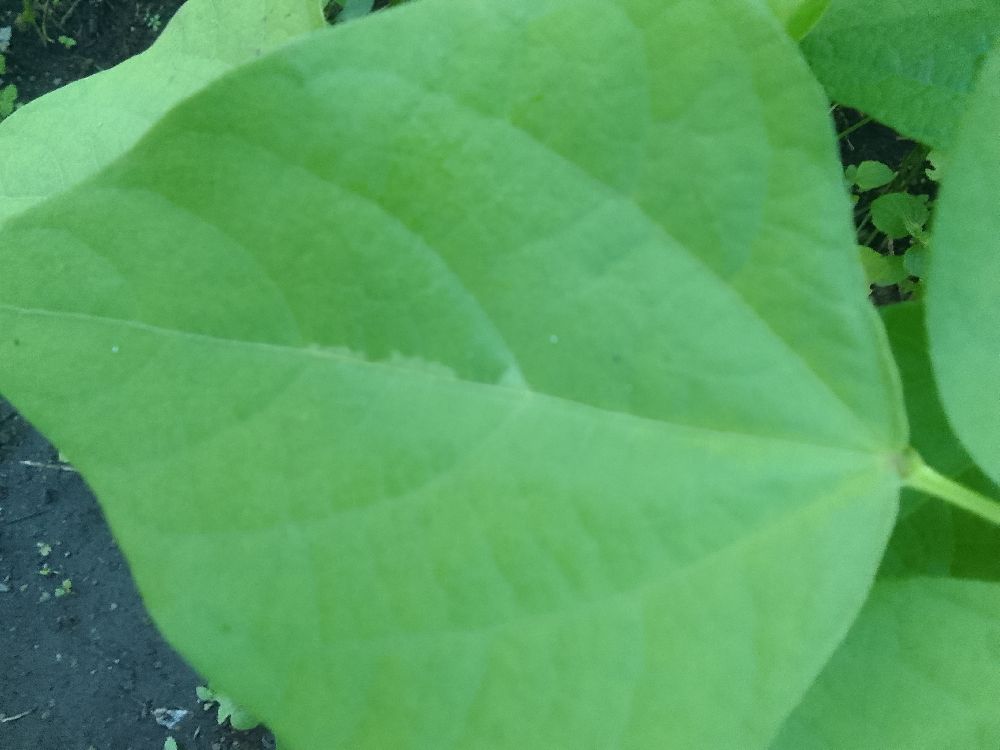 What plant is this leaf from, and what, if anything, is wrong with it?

common bean, healthy
